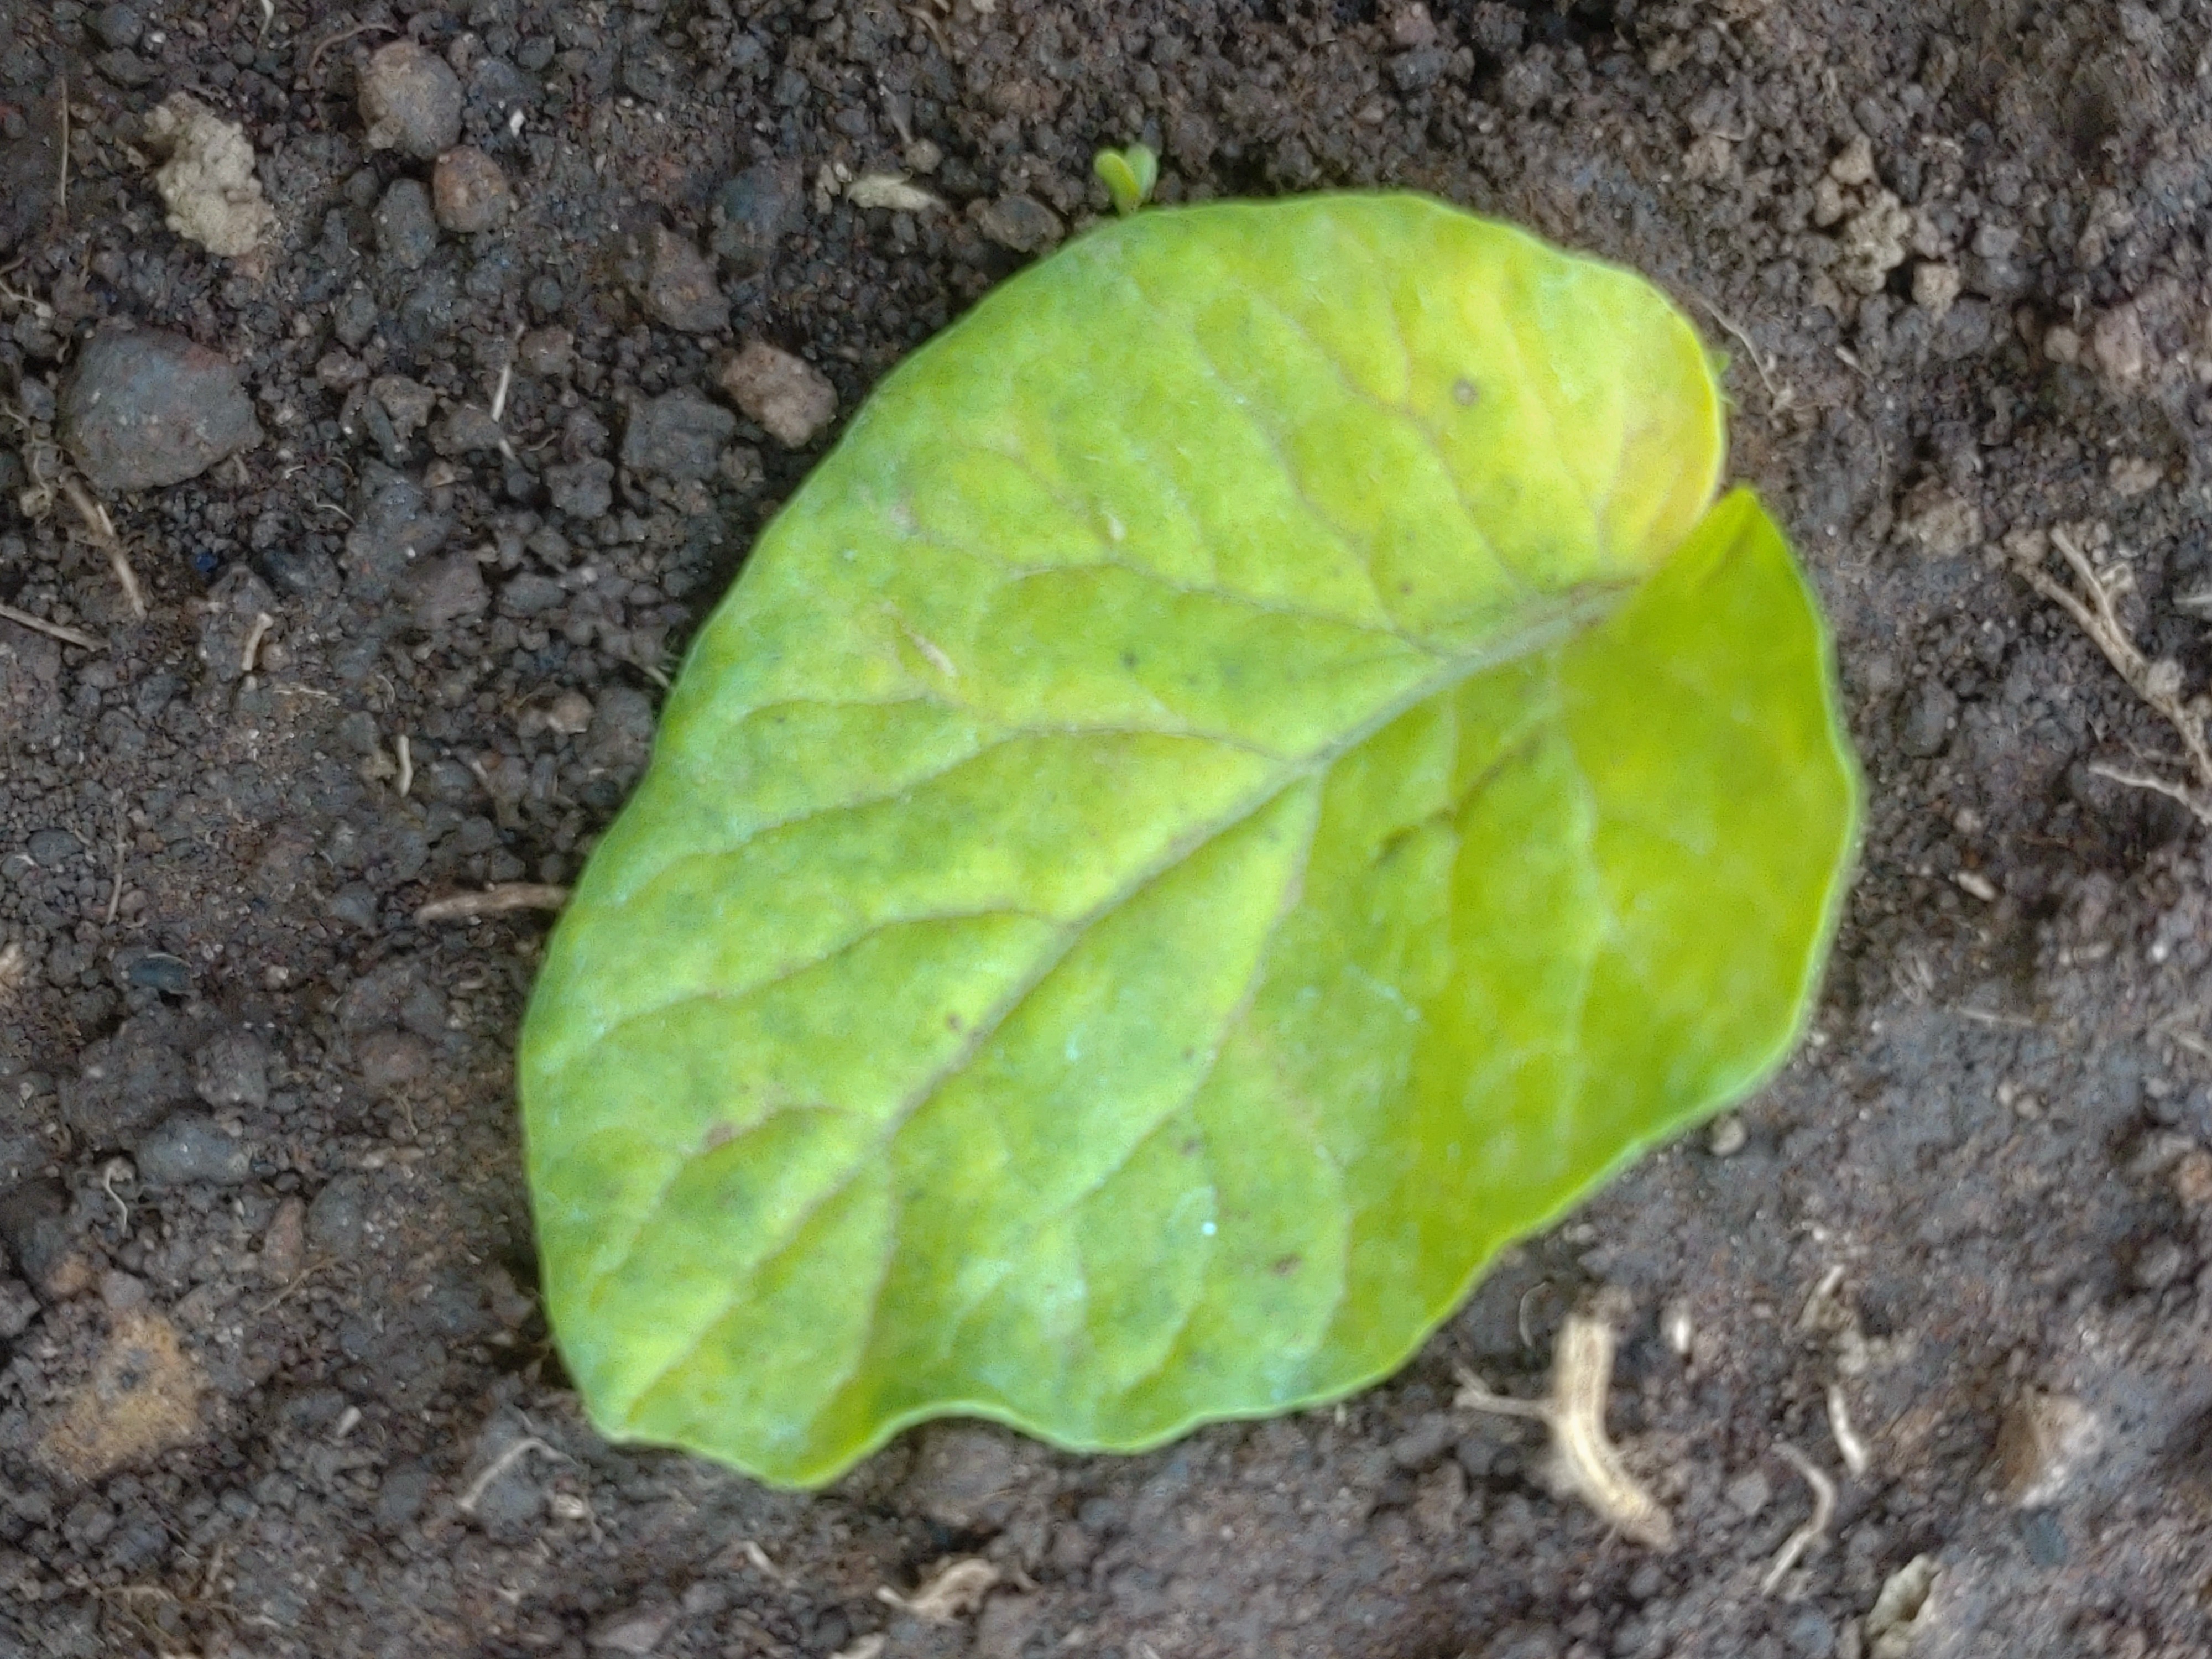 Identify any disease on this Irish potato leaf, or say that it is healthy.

late blight
